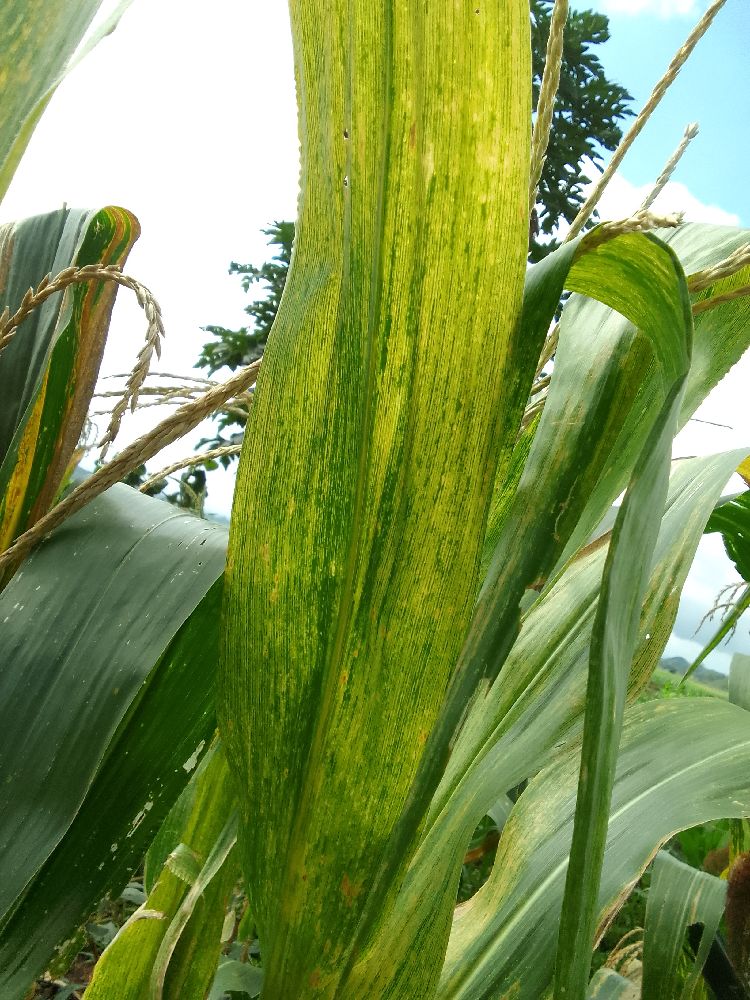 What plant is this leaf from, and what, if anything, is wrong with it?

maize, maize lethal necrosis
